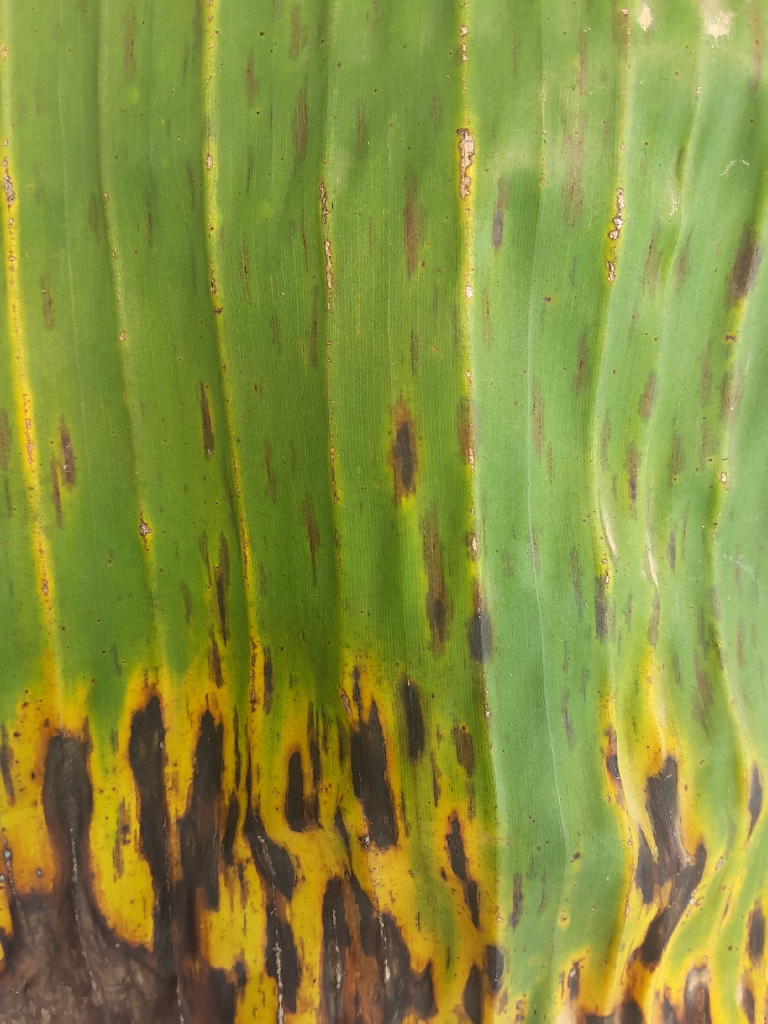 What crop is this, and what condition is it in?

banana, black sigatoka
